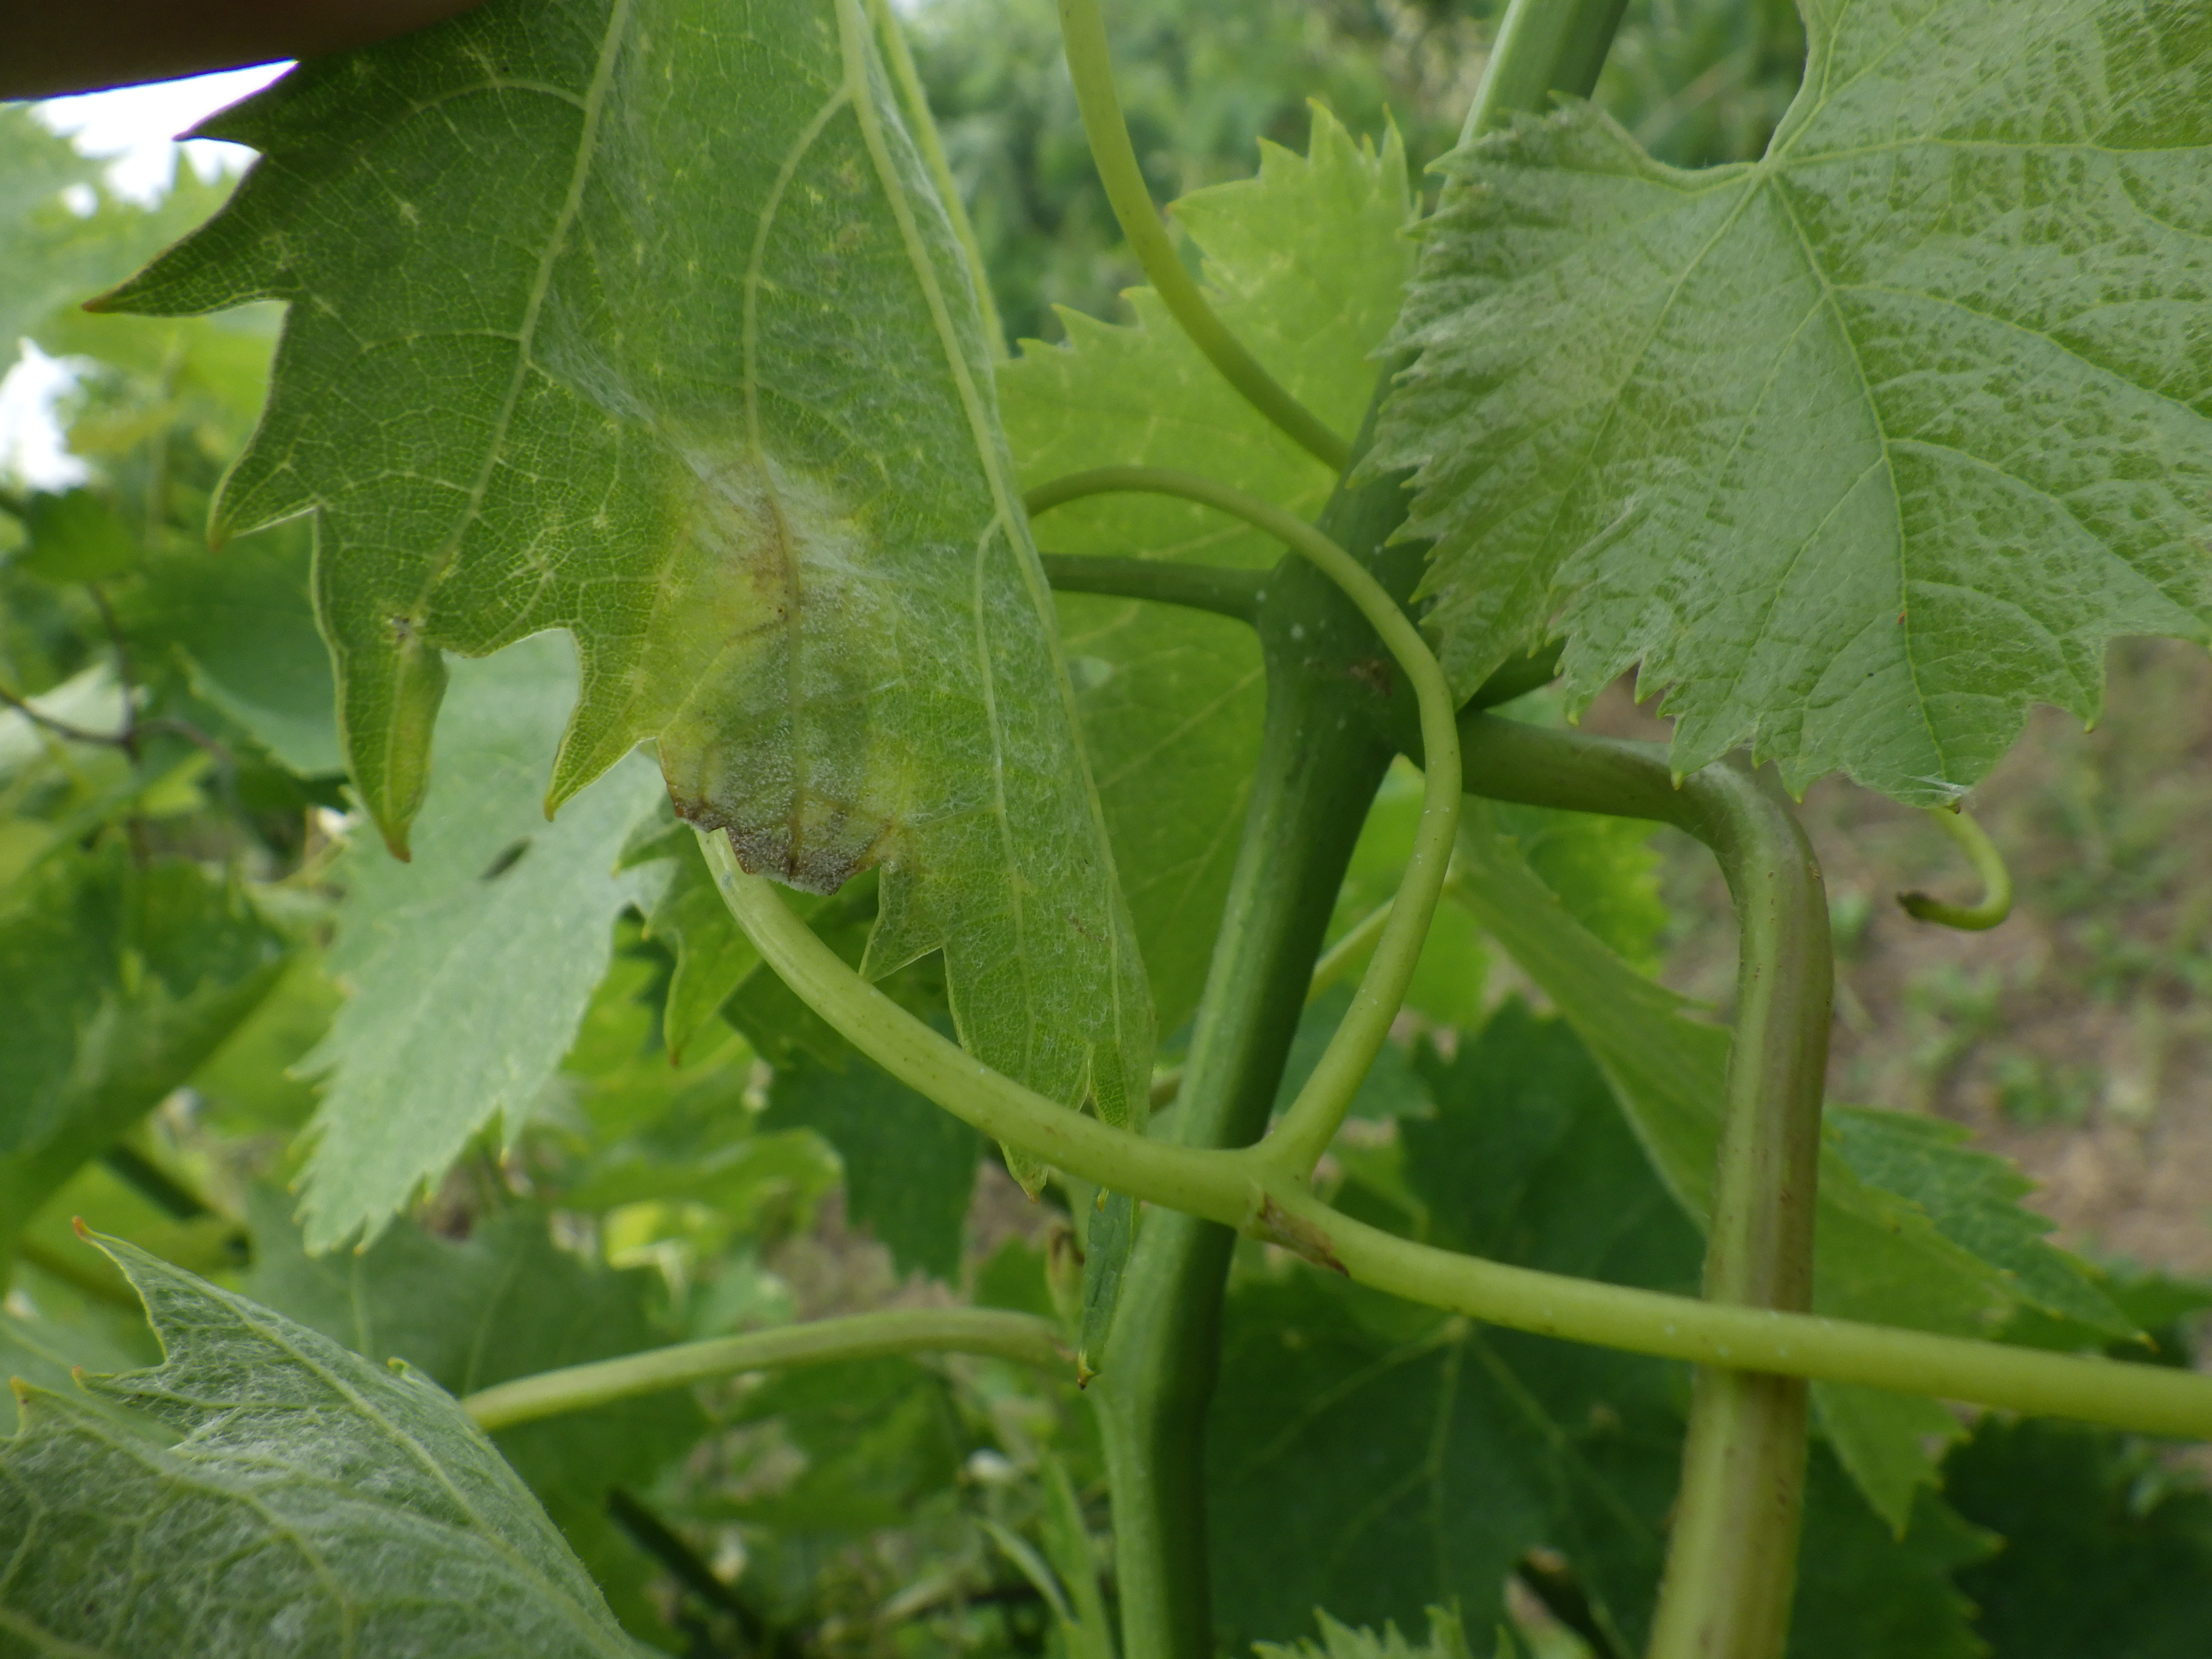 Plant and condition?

grapevine, downy mildew, mites
